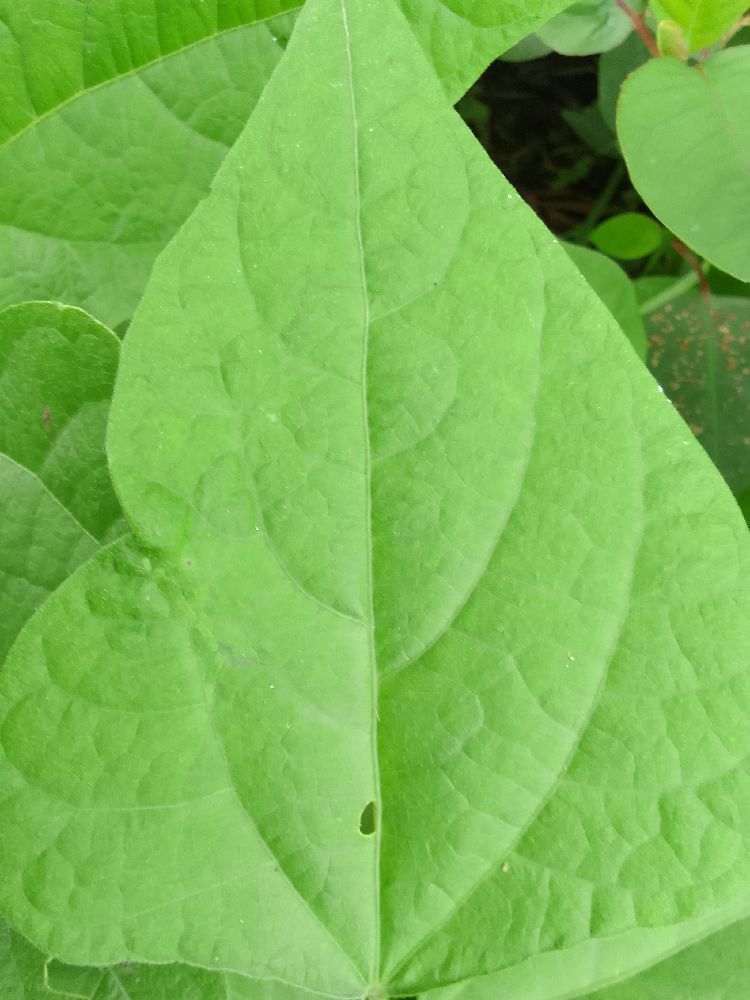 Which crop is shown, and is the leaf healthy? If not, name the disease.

common bean, healthy
